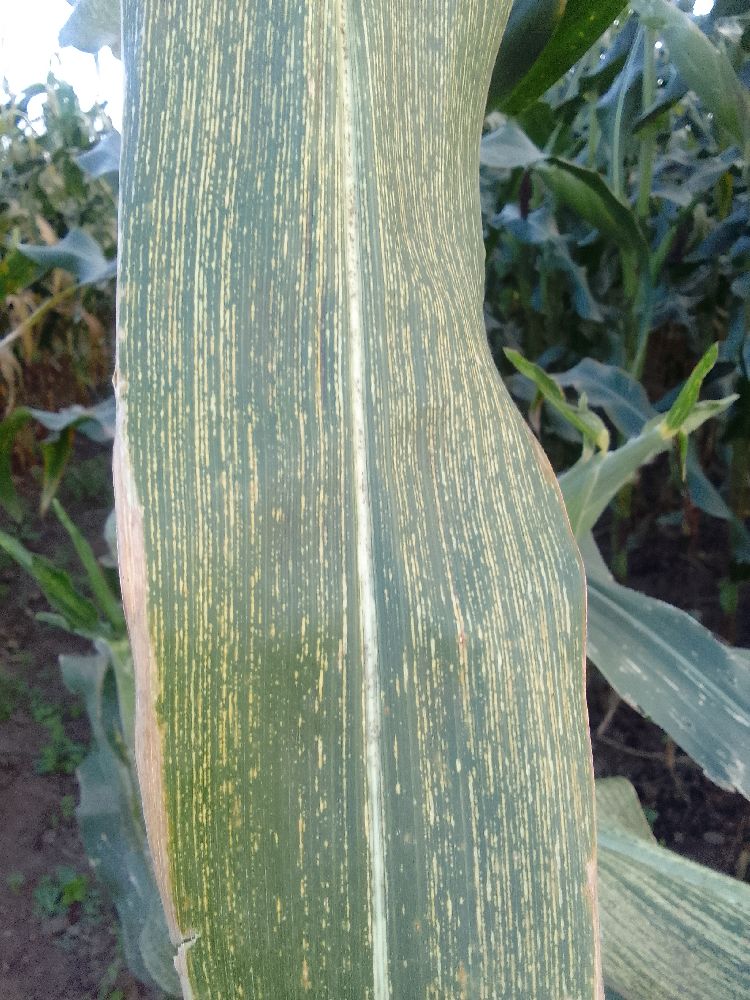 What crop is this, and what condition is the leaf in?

maize, maize streak virus
